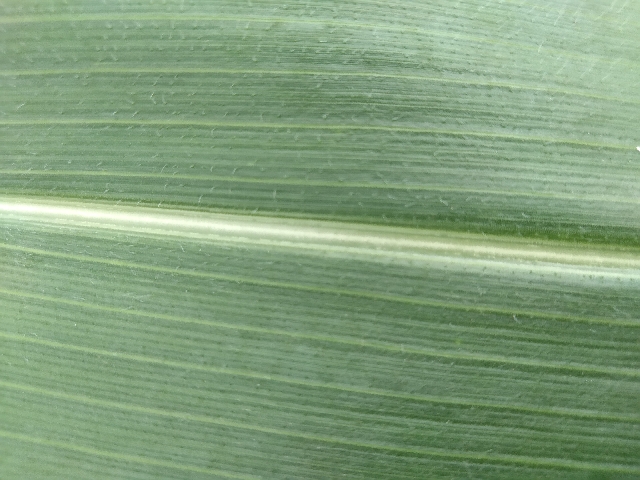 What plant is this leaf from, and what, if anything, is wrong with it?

maize, healthy
